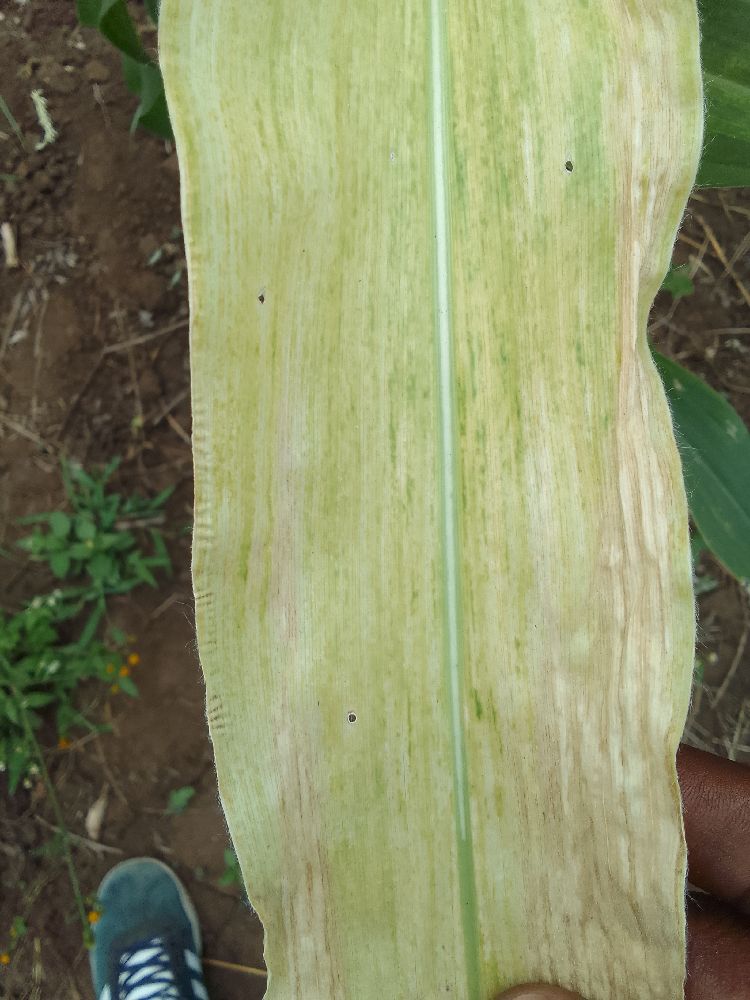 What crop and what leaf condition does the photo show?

maize, maize lethal necrosis
